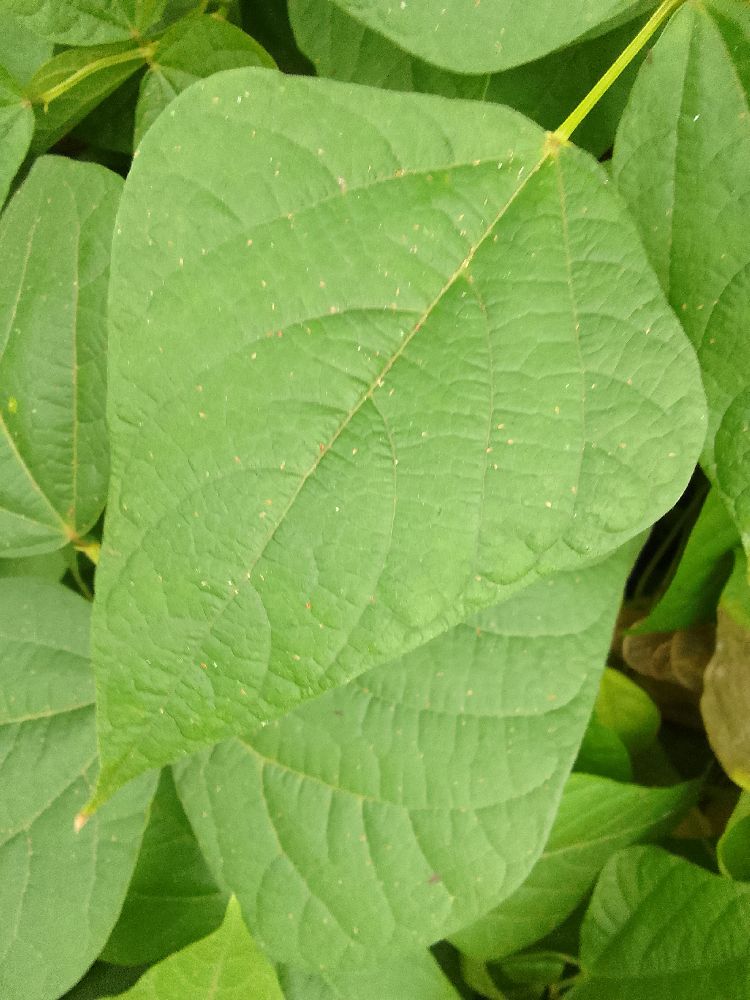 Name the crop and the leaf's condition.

common bean, healthy
